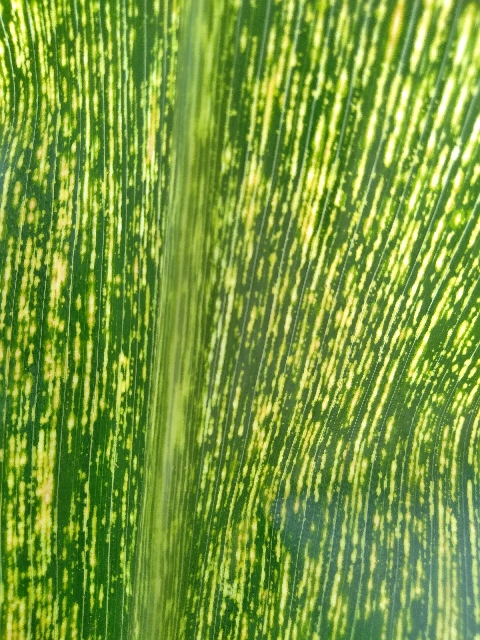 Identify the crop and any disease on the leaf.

maize, maize streak virus
